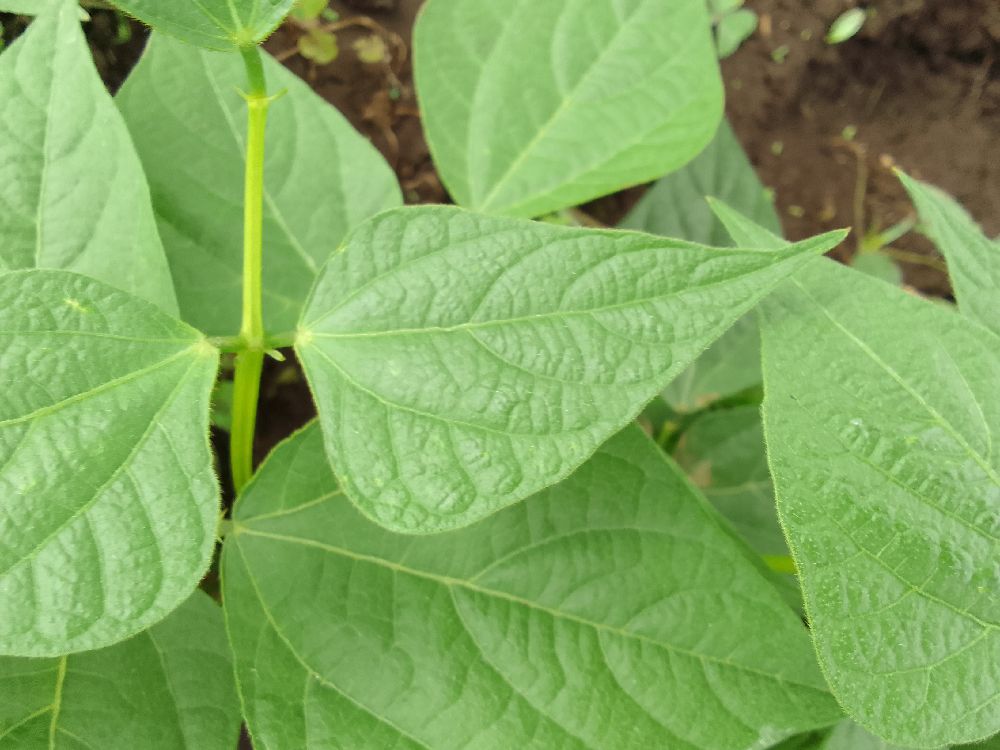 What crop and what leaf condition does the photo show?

common bean, healthy
